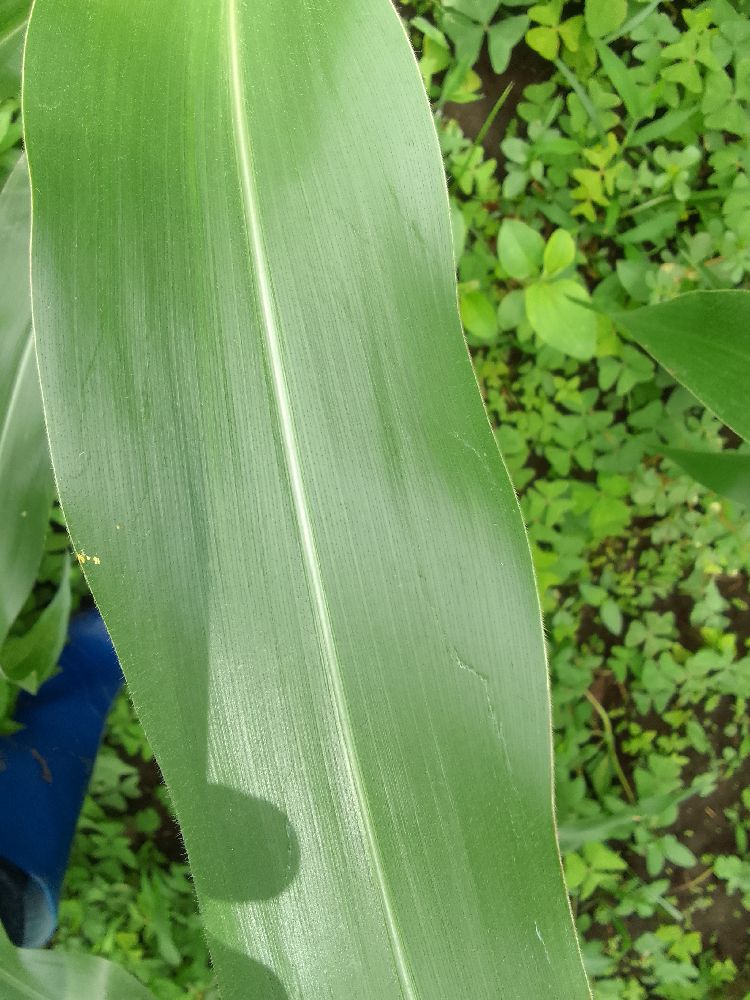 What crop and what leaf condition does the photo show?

maize, healthy
